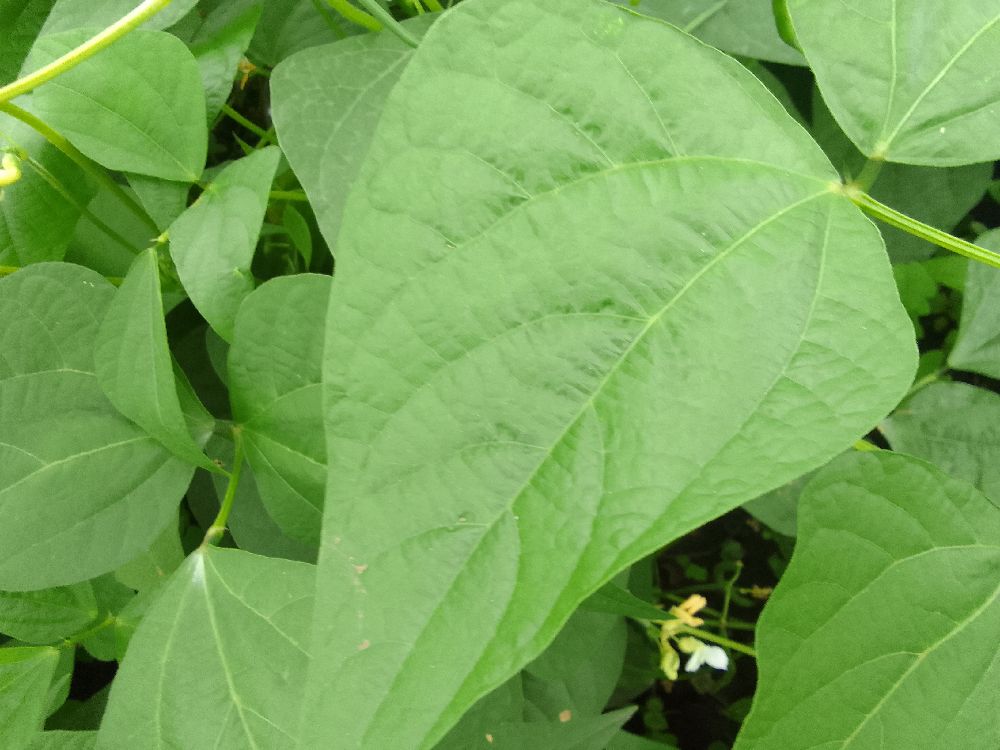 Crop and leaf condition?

common bean, healthy
